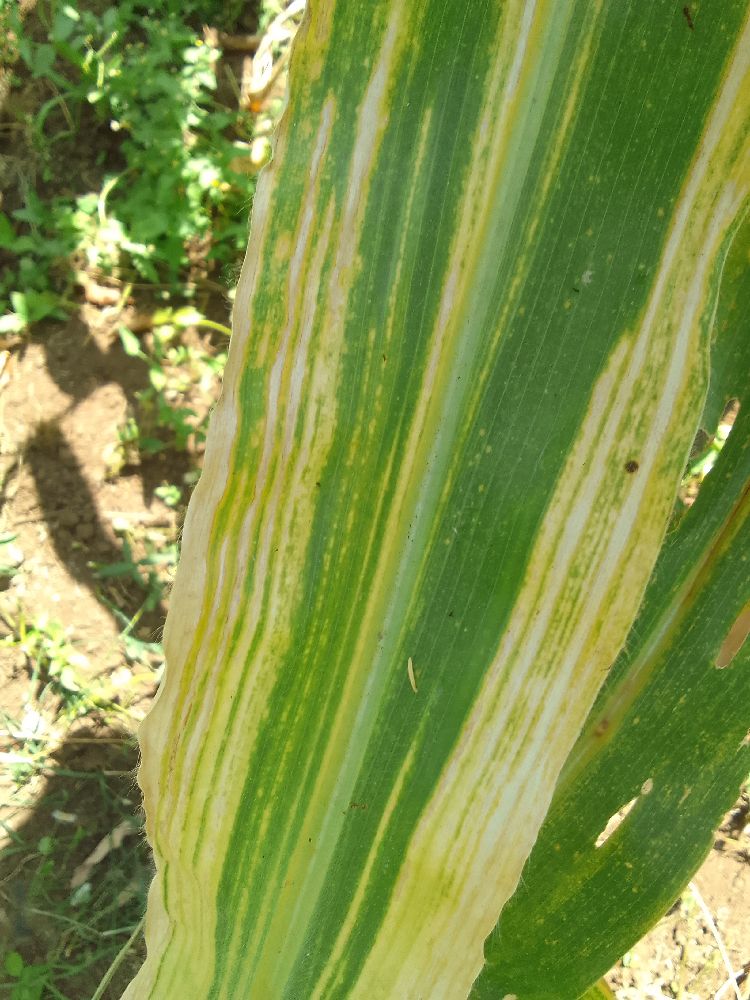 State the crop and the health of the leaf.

maize, maize lethal necrosis
